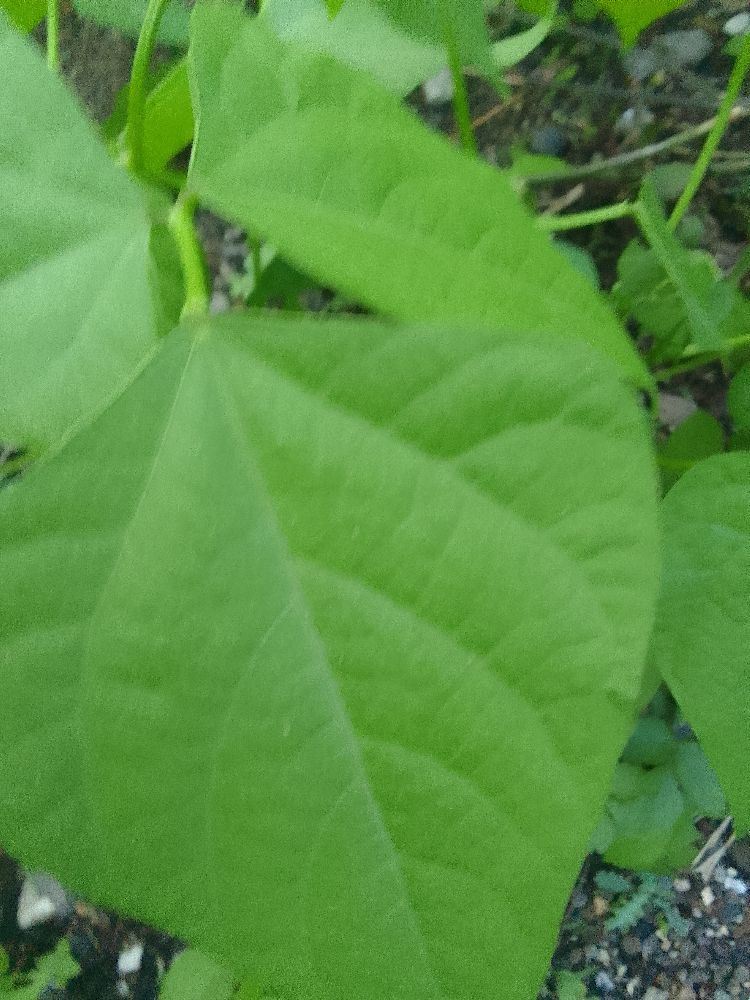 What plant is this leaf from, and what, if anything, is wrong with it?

common bean, healthy
